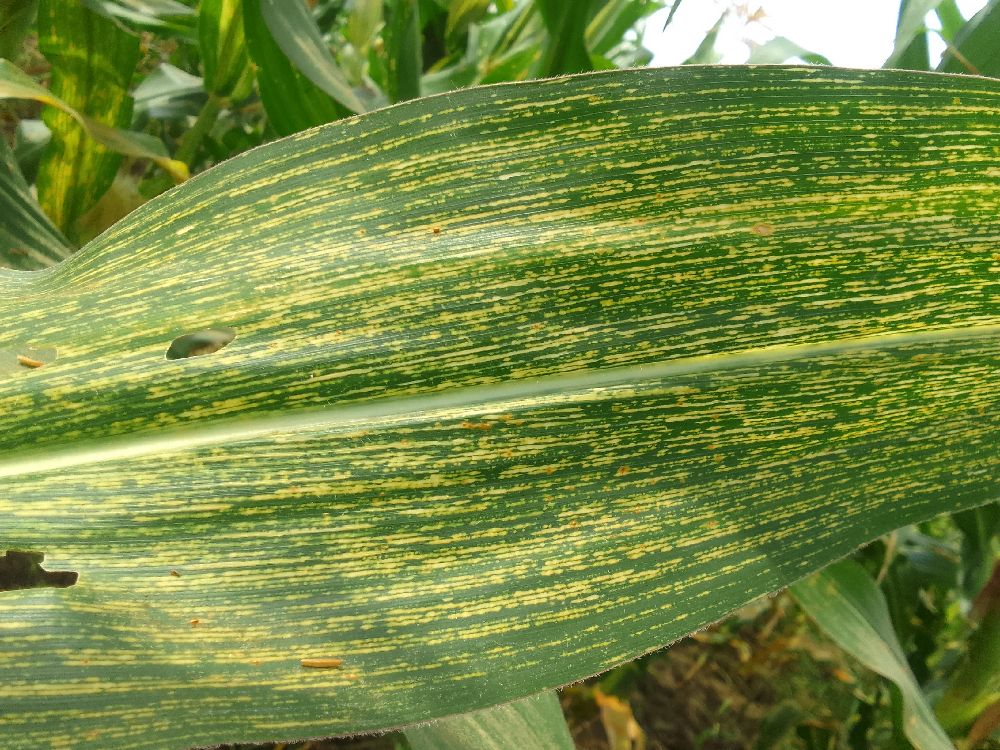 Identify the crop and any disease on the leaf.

maize, maize streak virus
